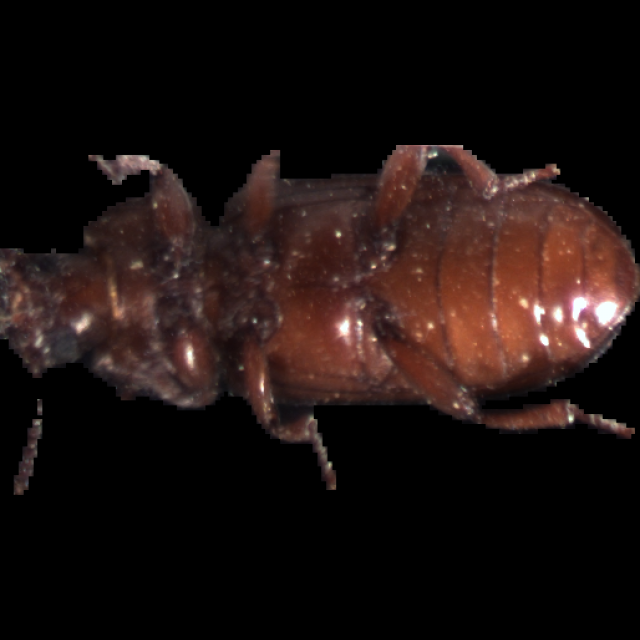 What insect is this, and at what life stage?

mealworm beetle
